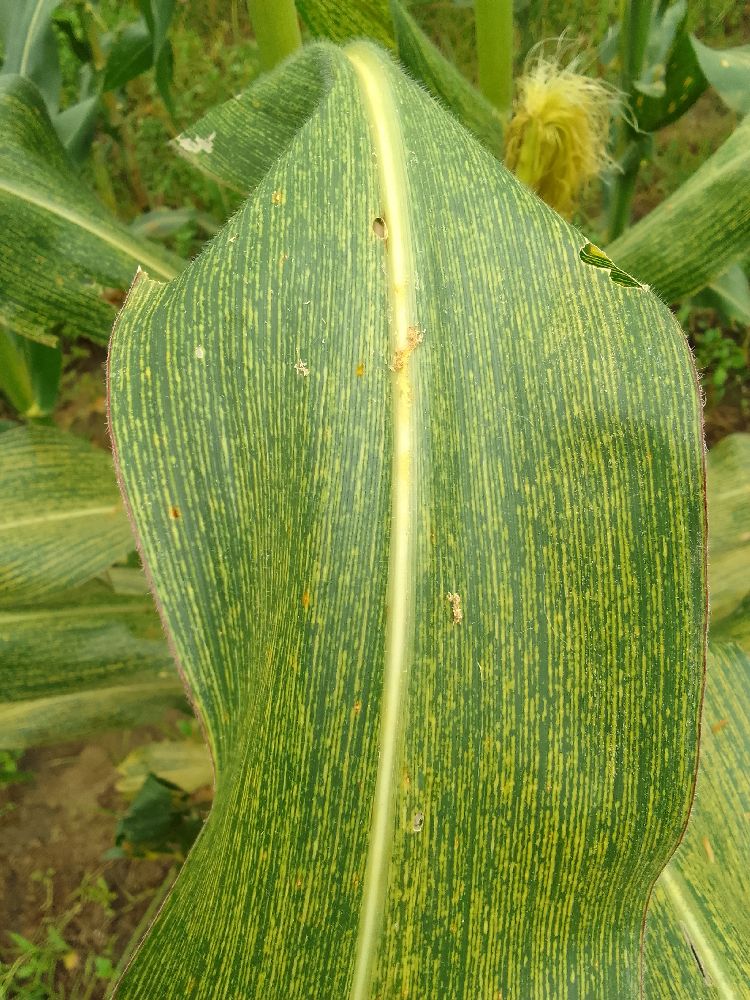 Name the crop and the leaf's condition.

maize, maize streak virus
